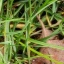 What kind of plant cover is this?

grass
